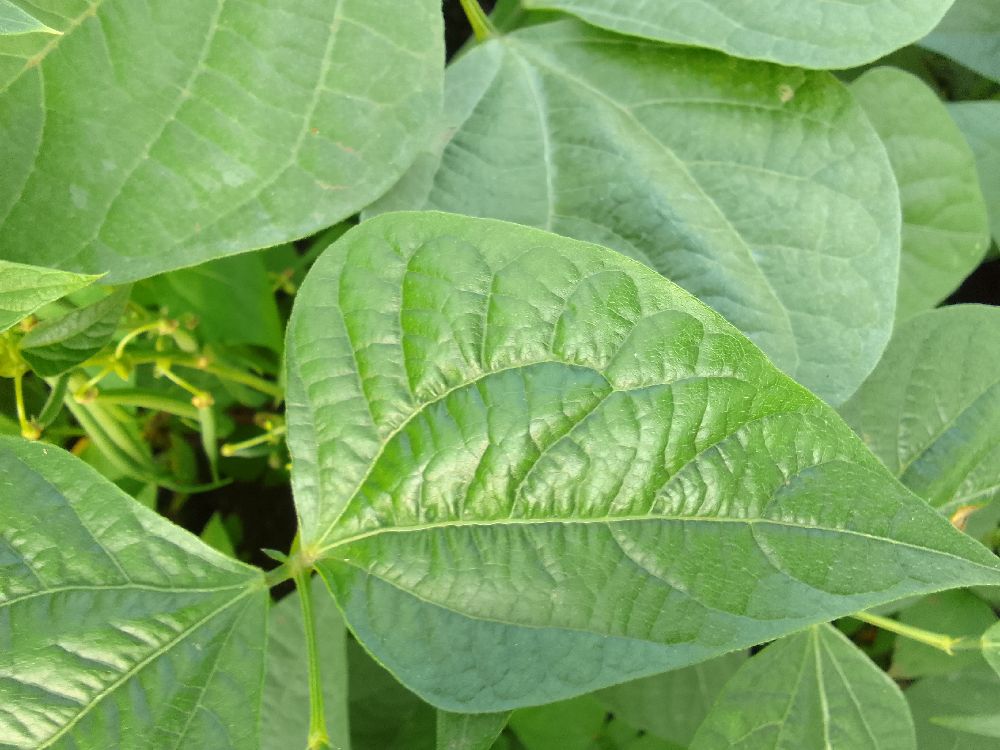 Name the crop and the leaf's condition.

common bean, healthy
